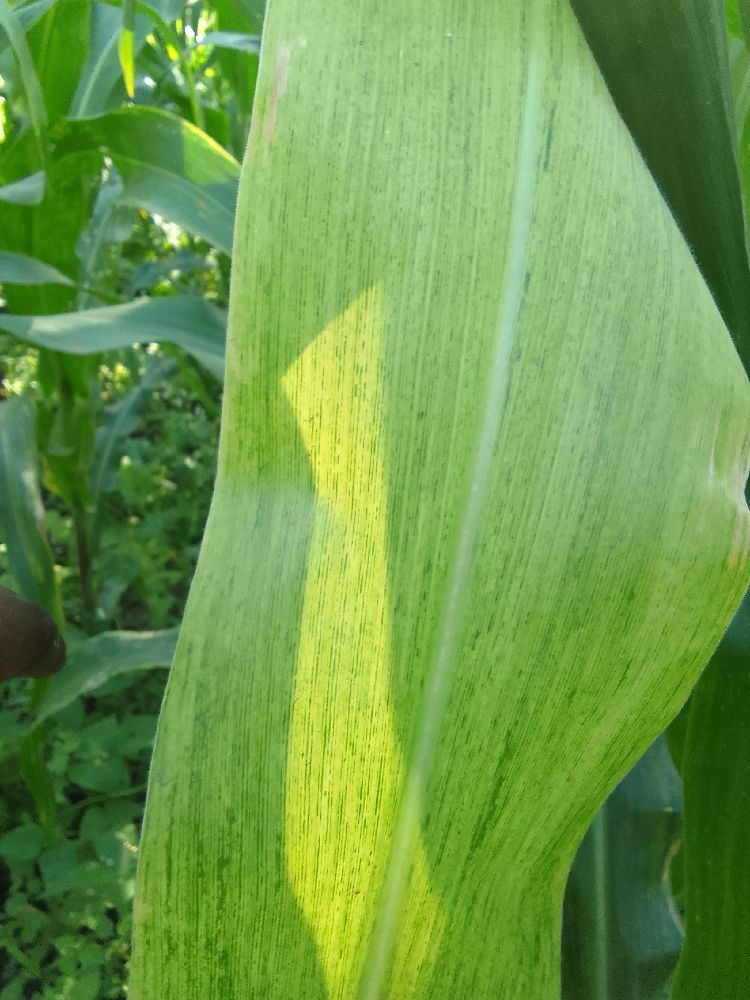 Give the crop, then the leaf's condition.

maize, maize lethal necrosis
